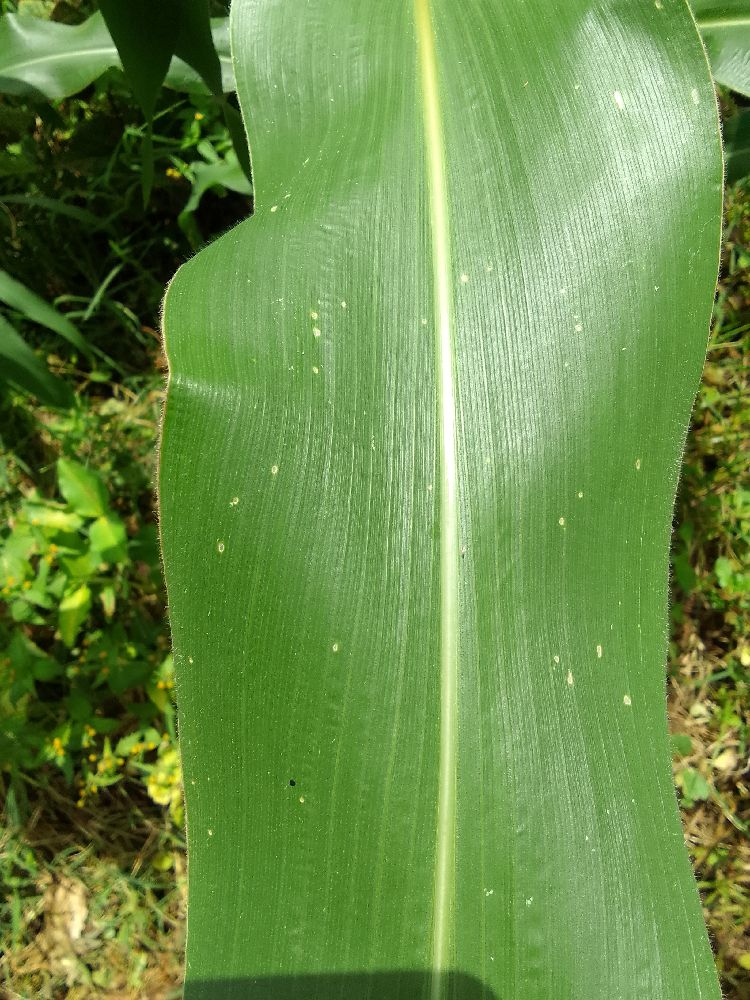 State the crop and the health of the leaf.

maize, healthy
